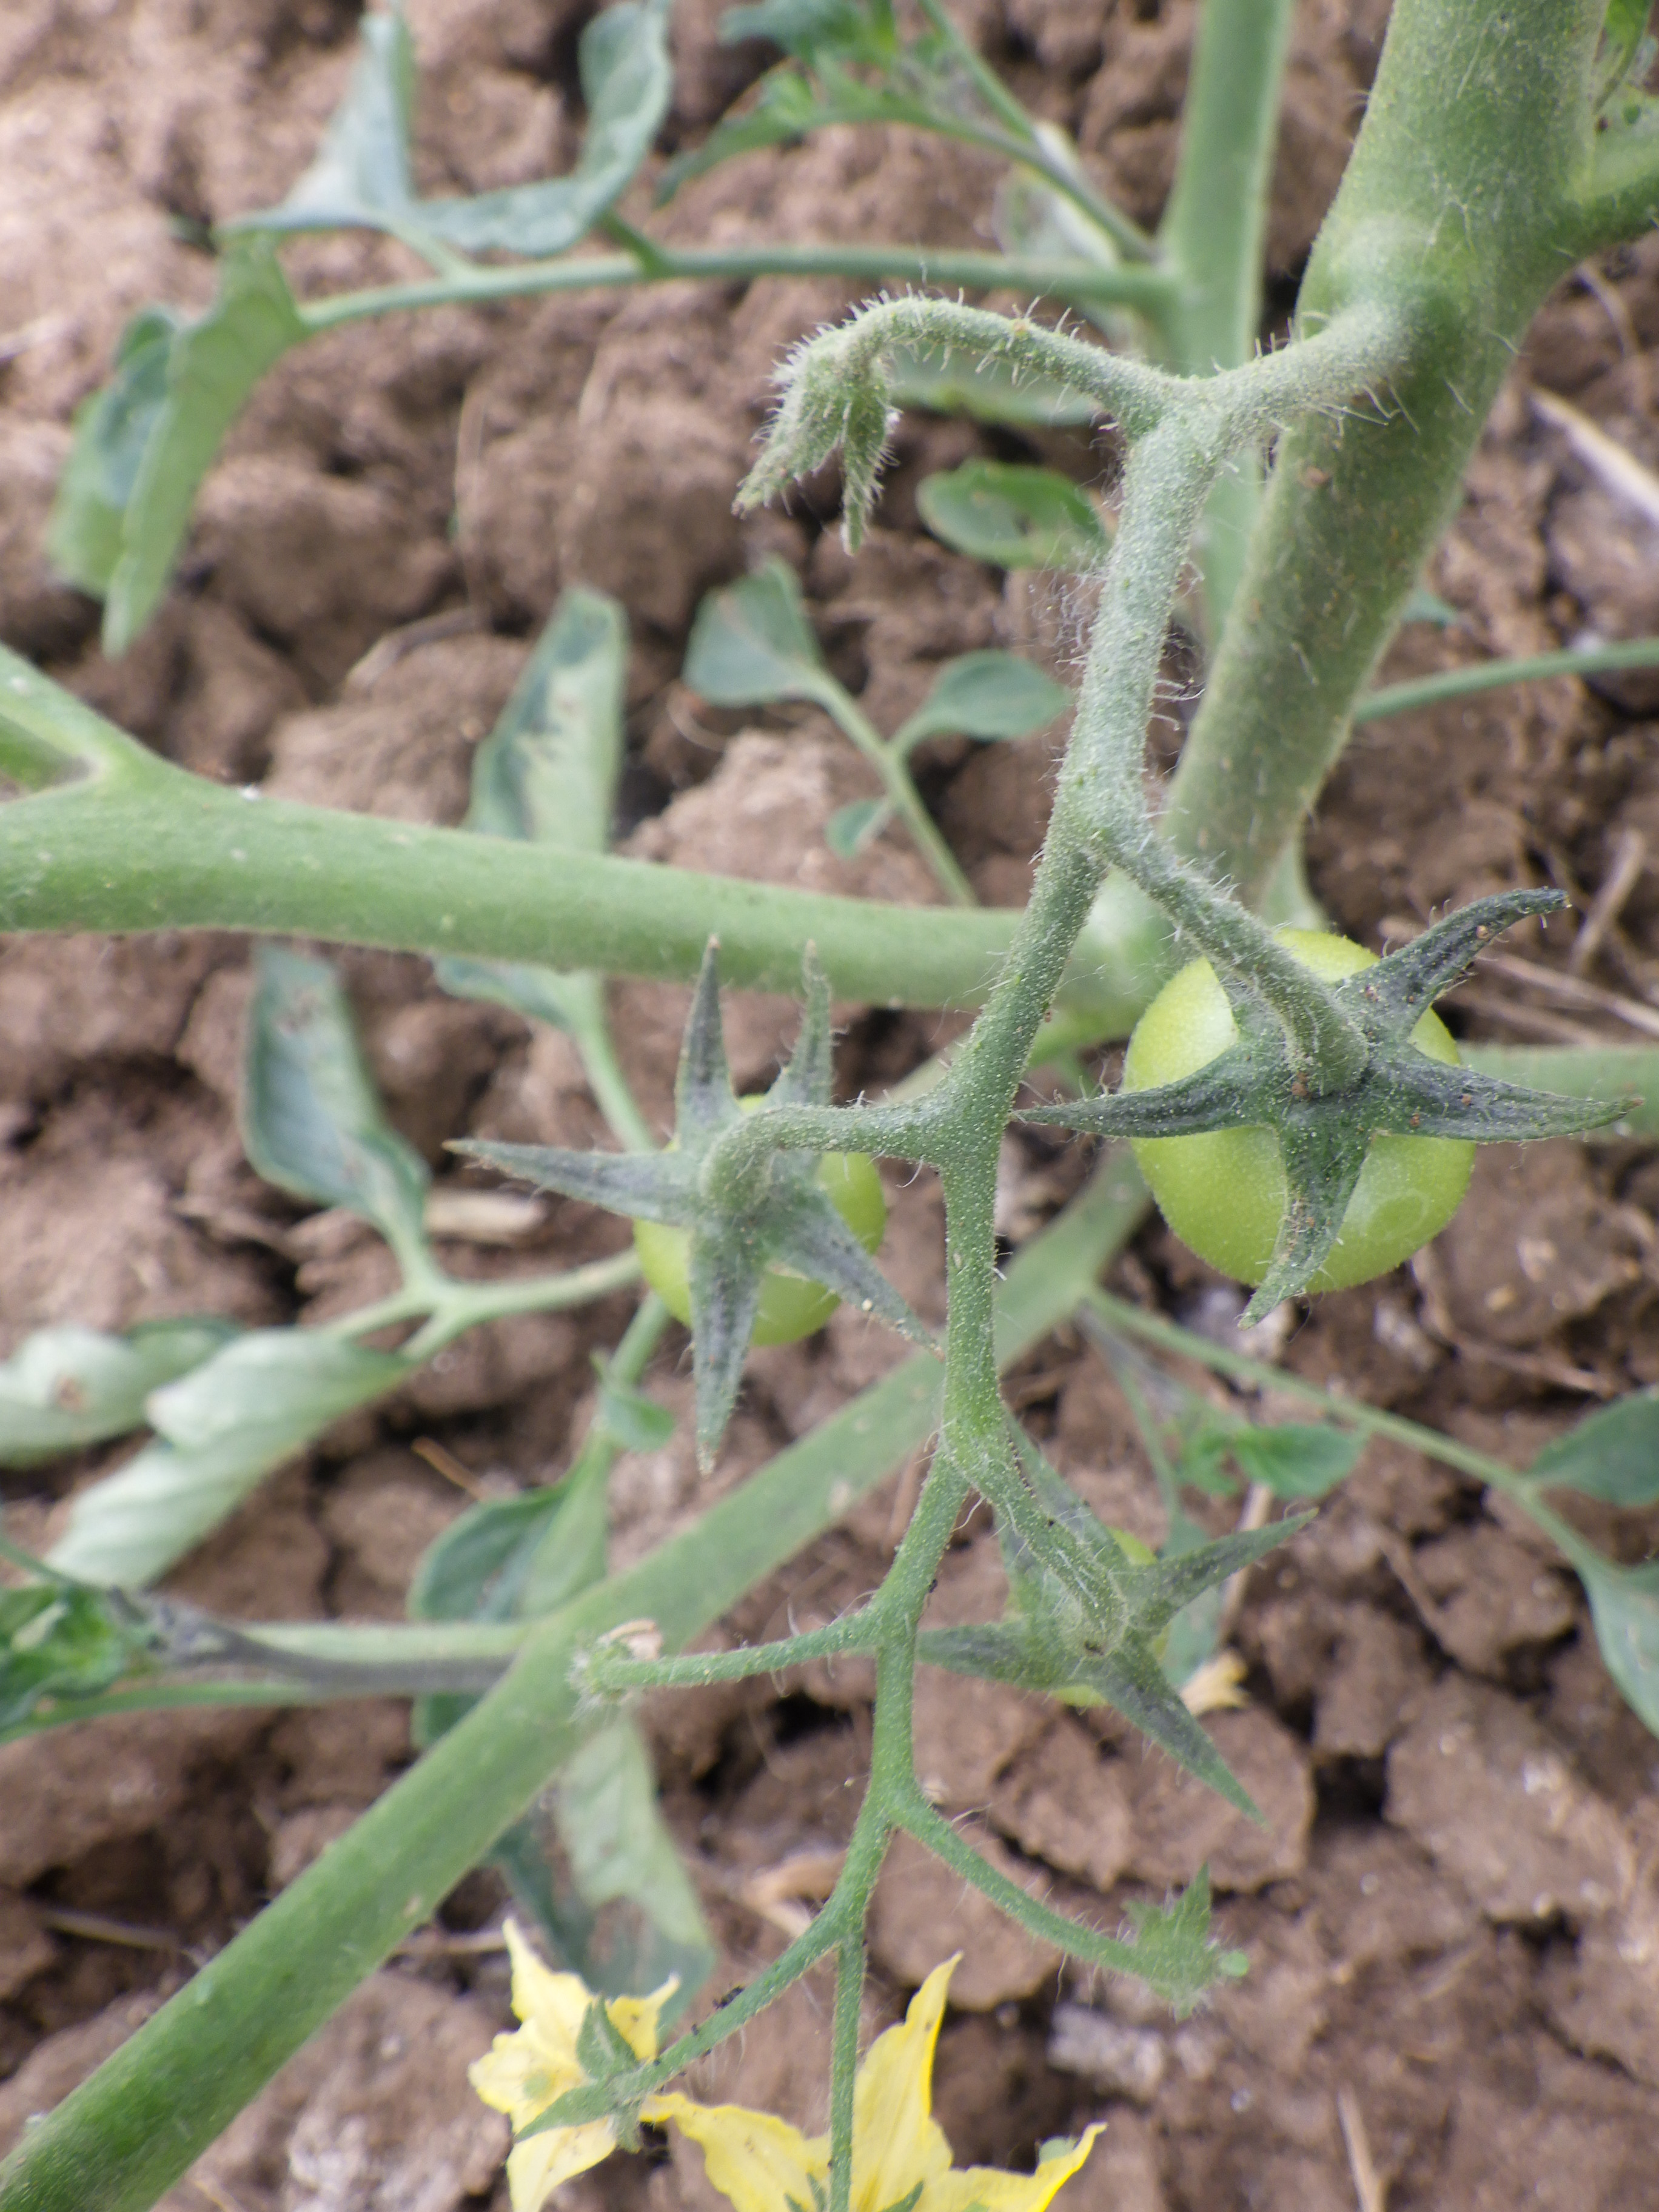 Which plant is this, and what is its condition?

tomato, healthy
